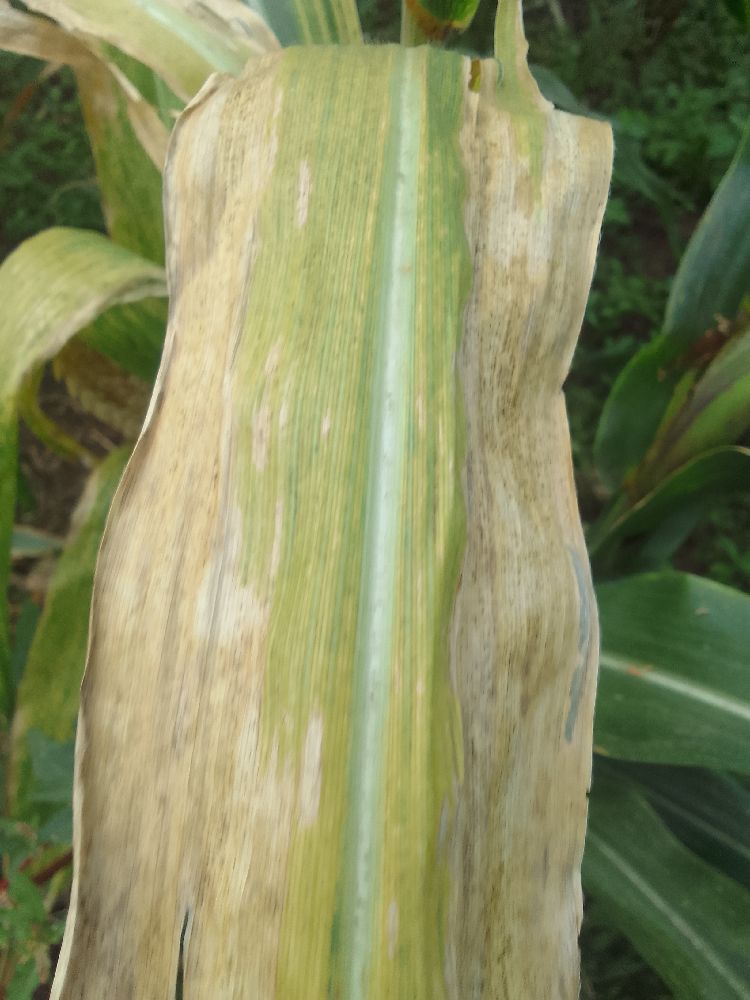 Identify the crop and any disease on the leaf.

maize, maize lethal necrosis
